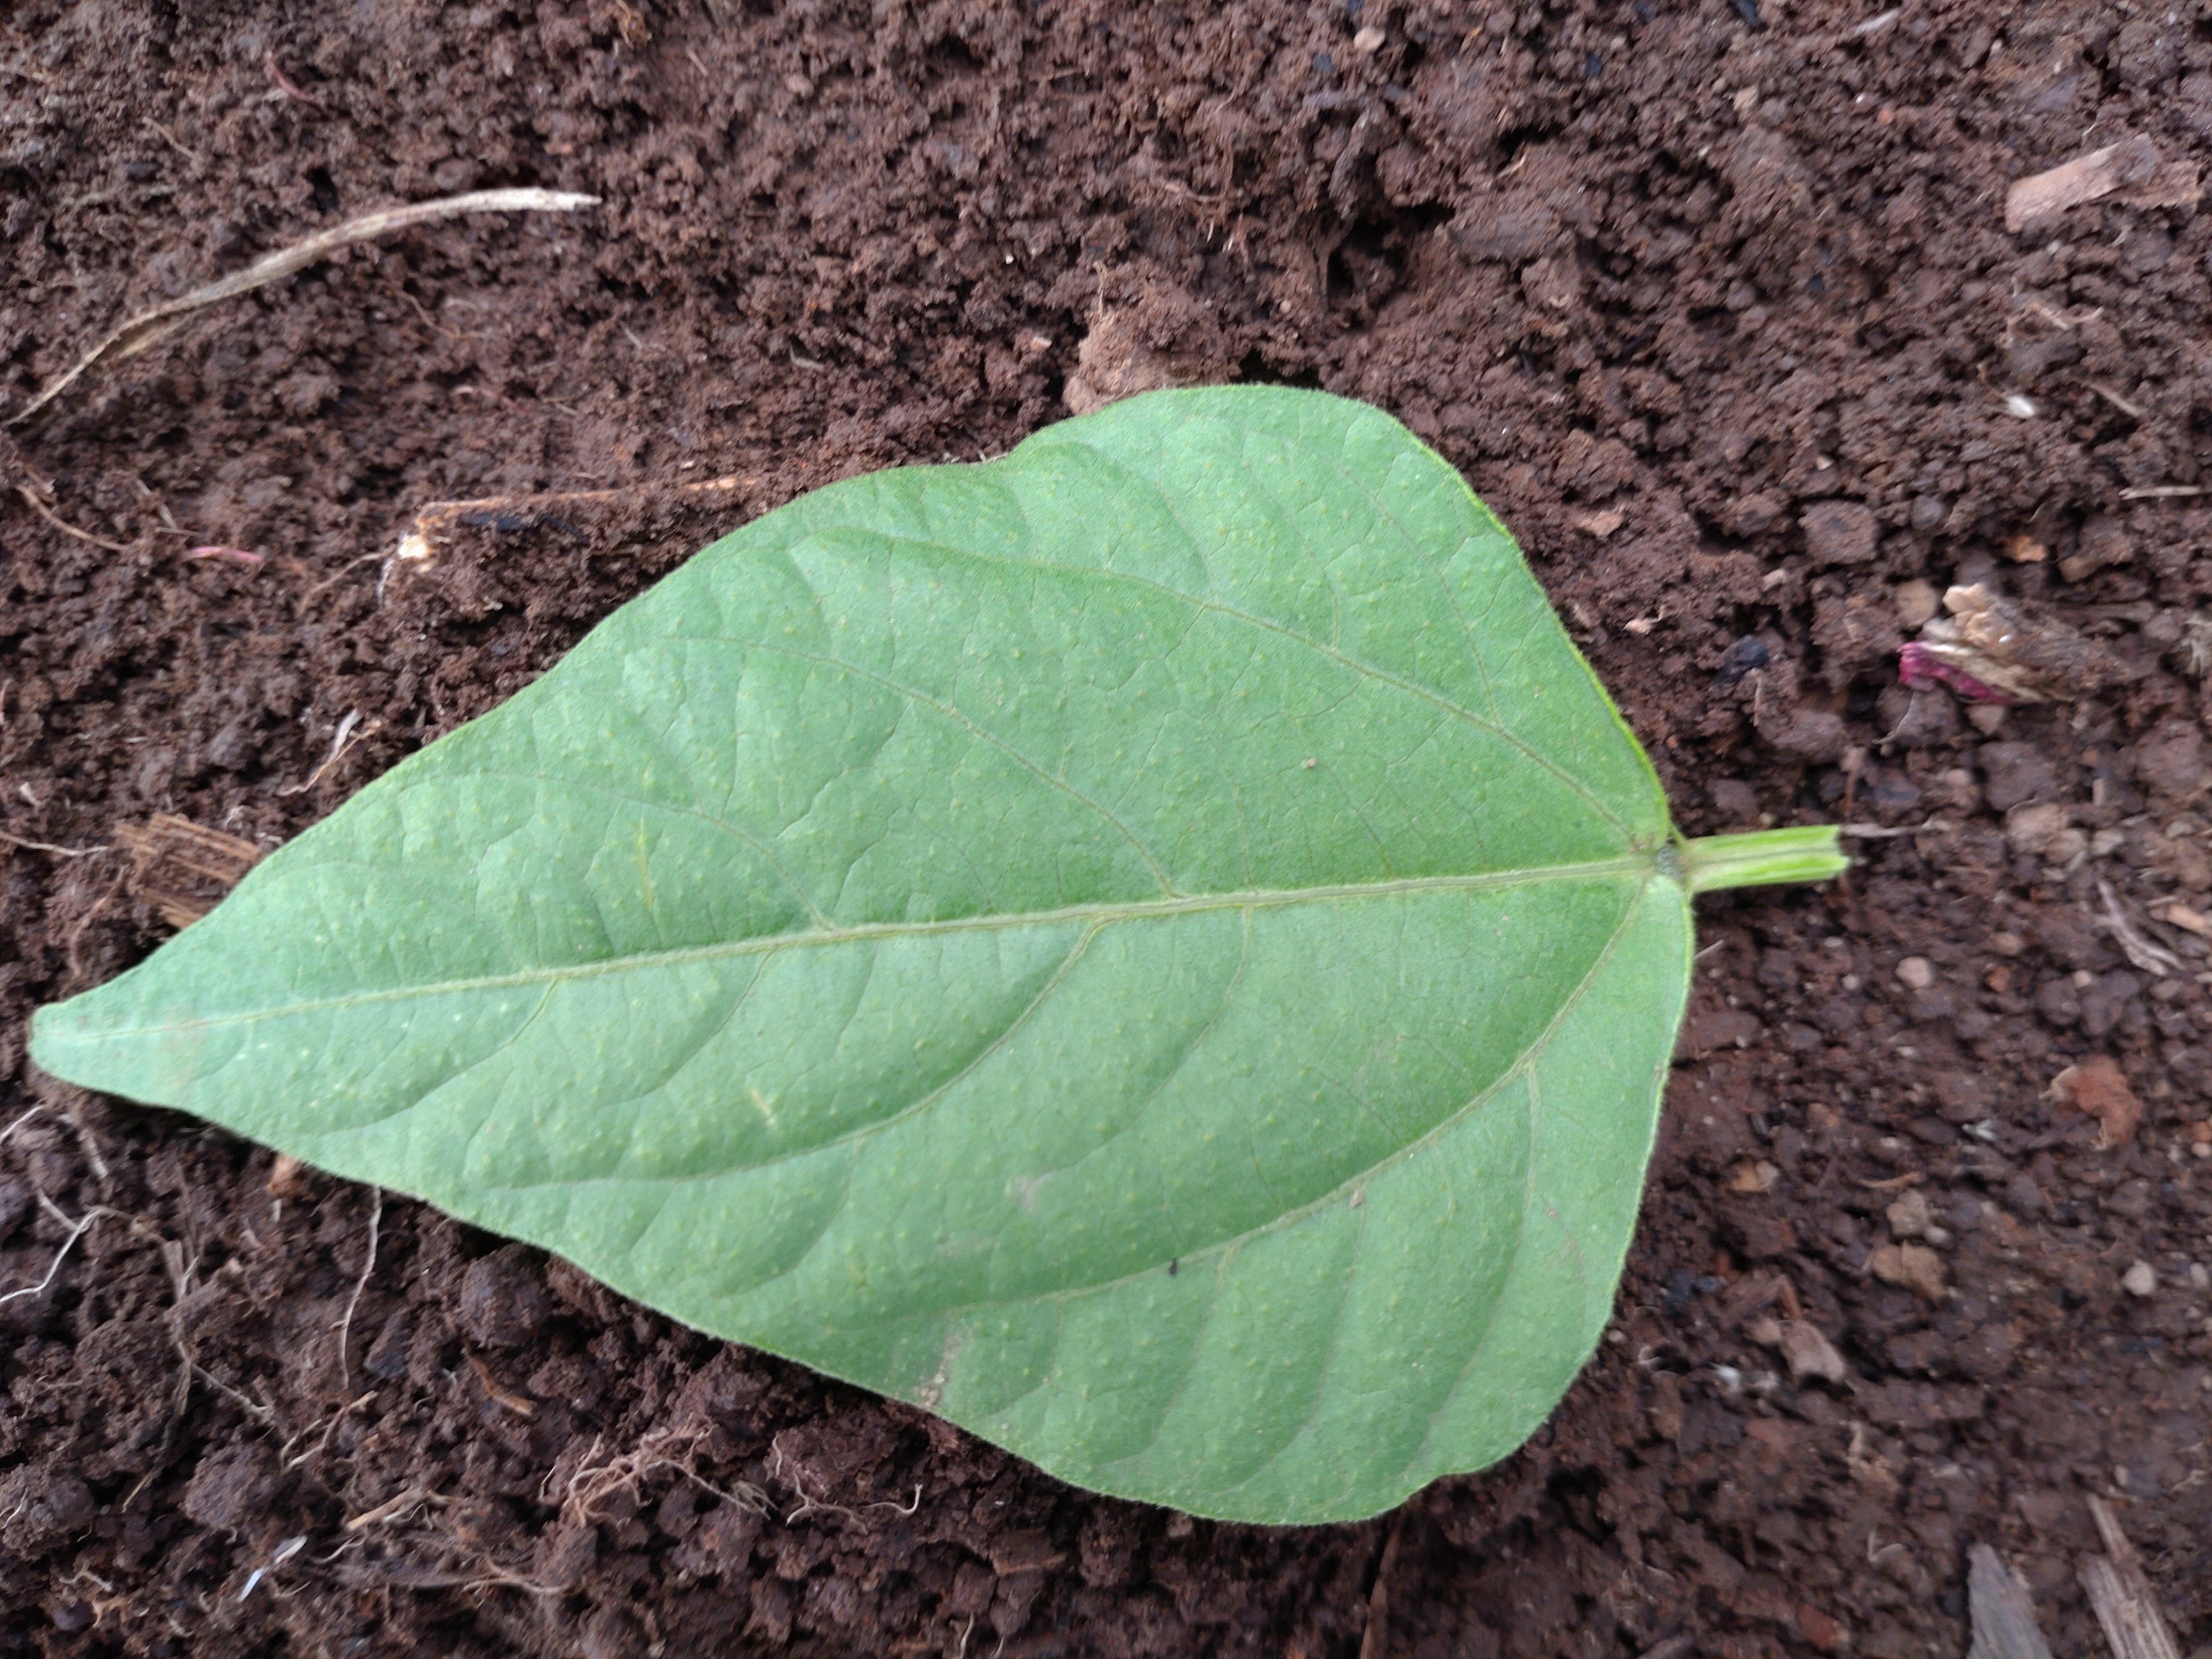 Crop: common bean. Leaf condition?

healthy
